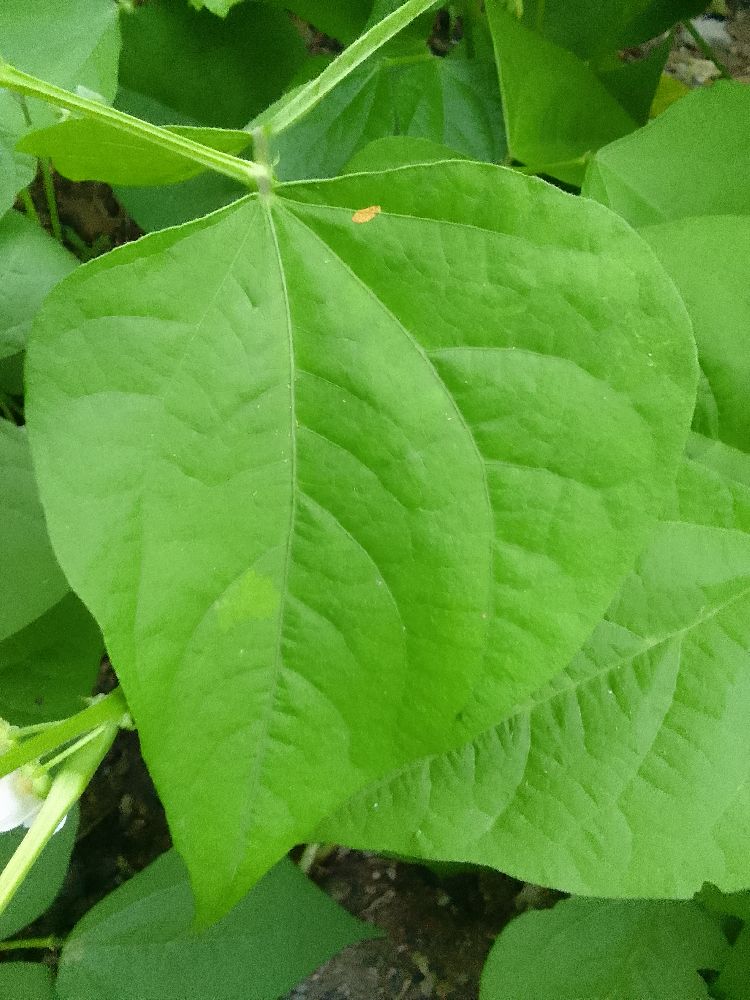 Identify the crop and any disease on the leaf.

common bean, healthy
